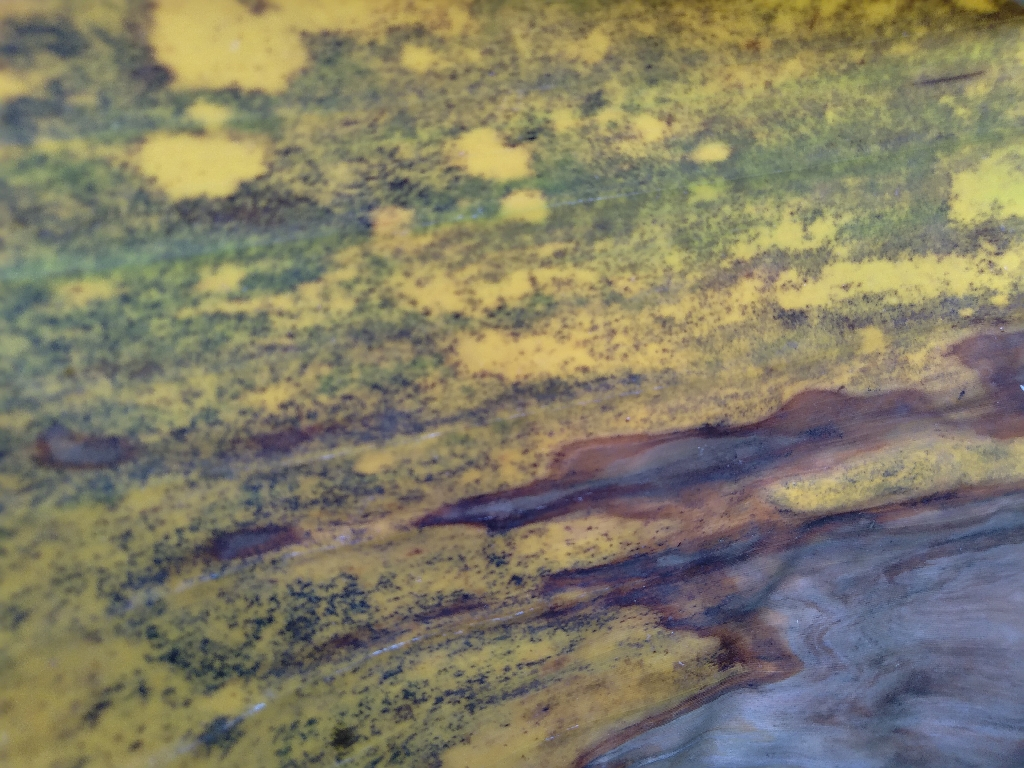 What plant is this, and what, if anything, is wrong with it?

banana, black sigatoka
